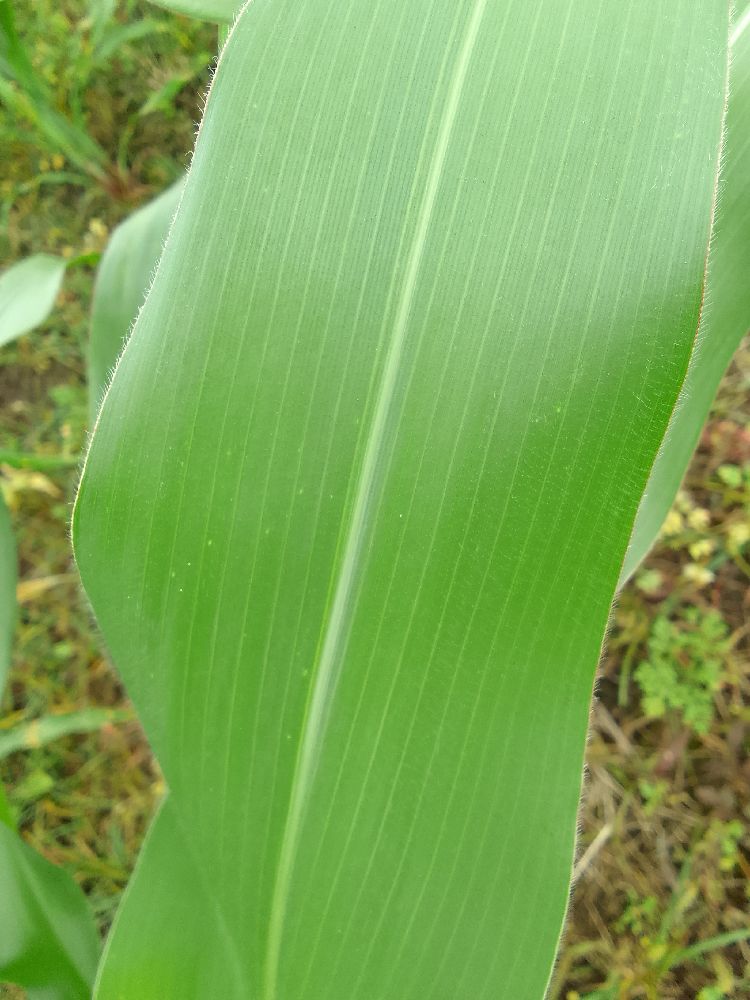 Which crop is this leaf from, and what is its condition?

maize, healthy
